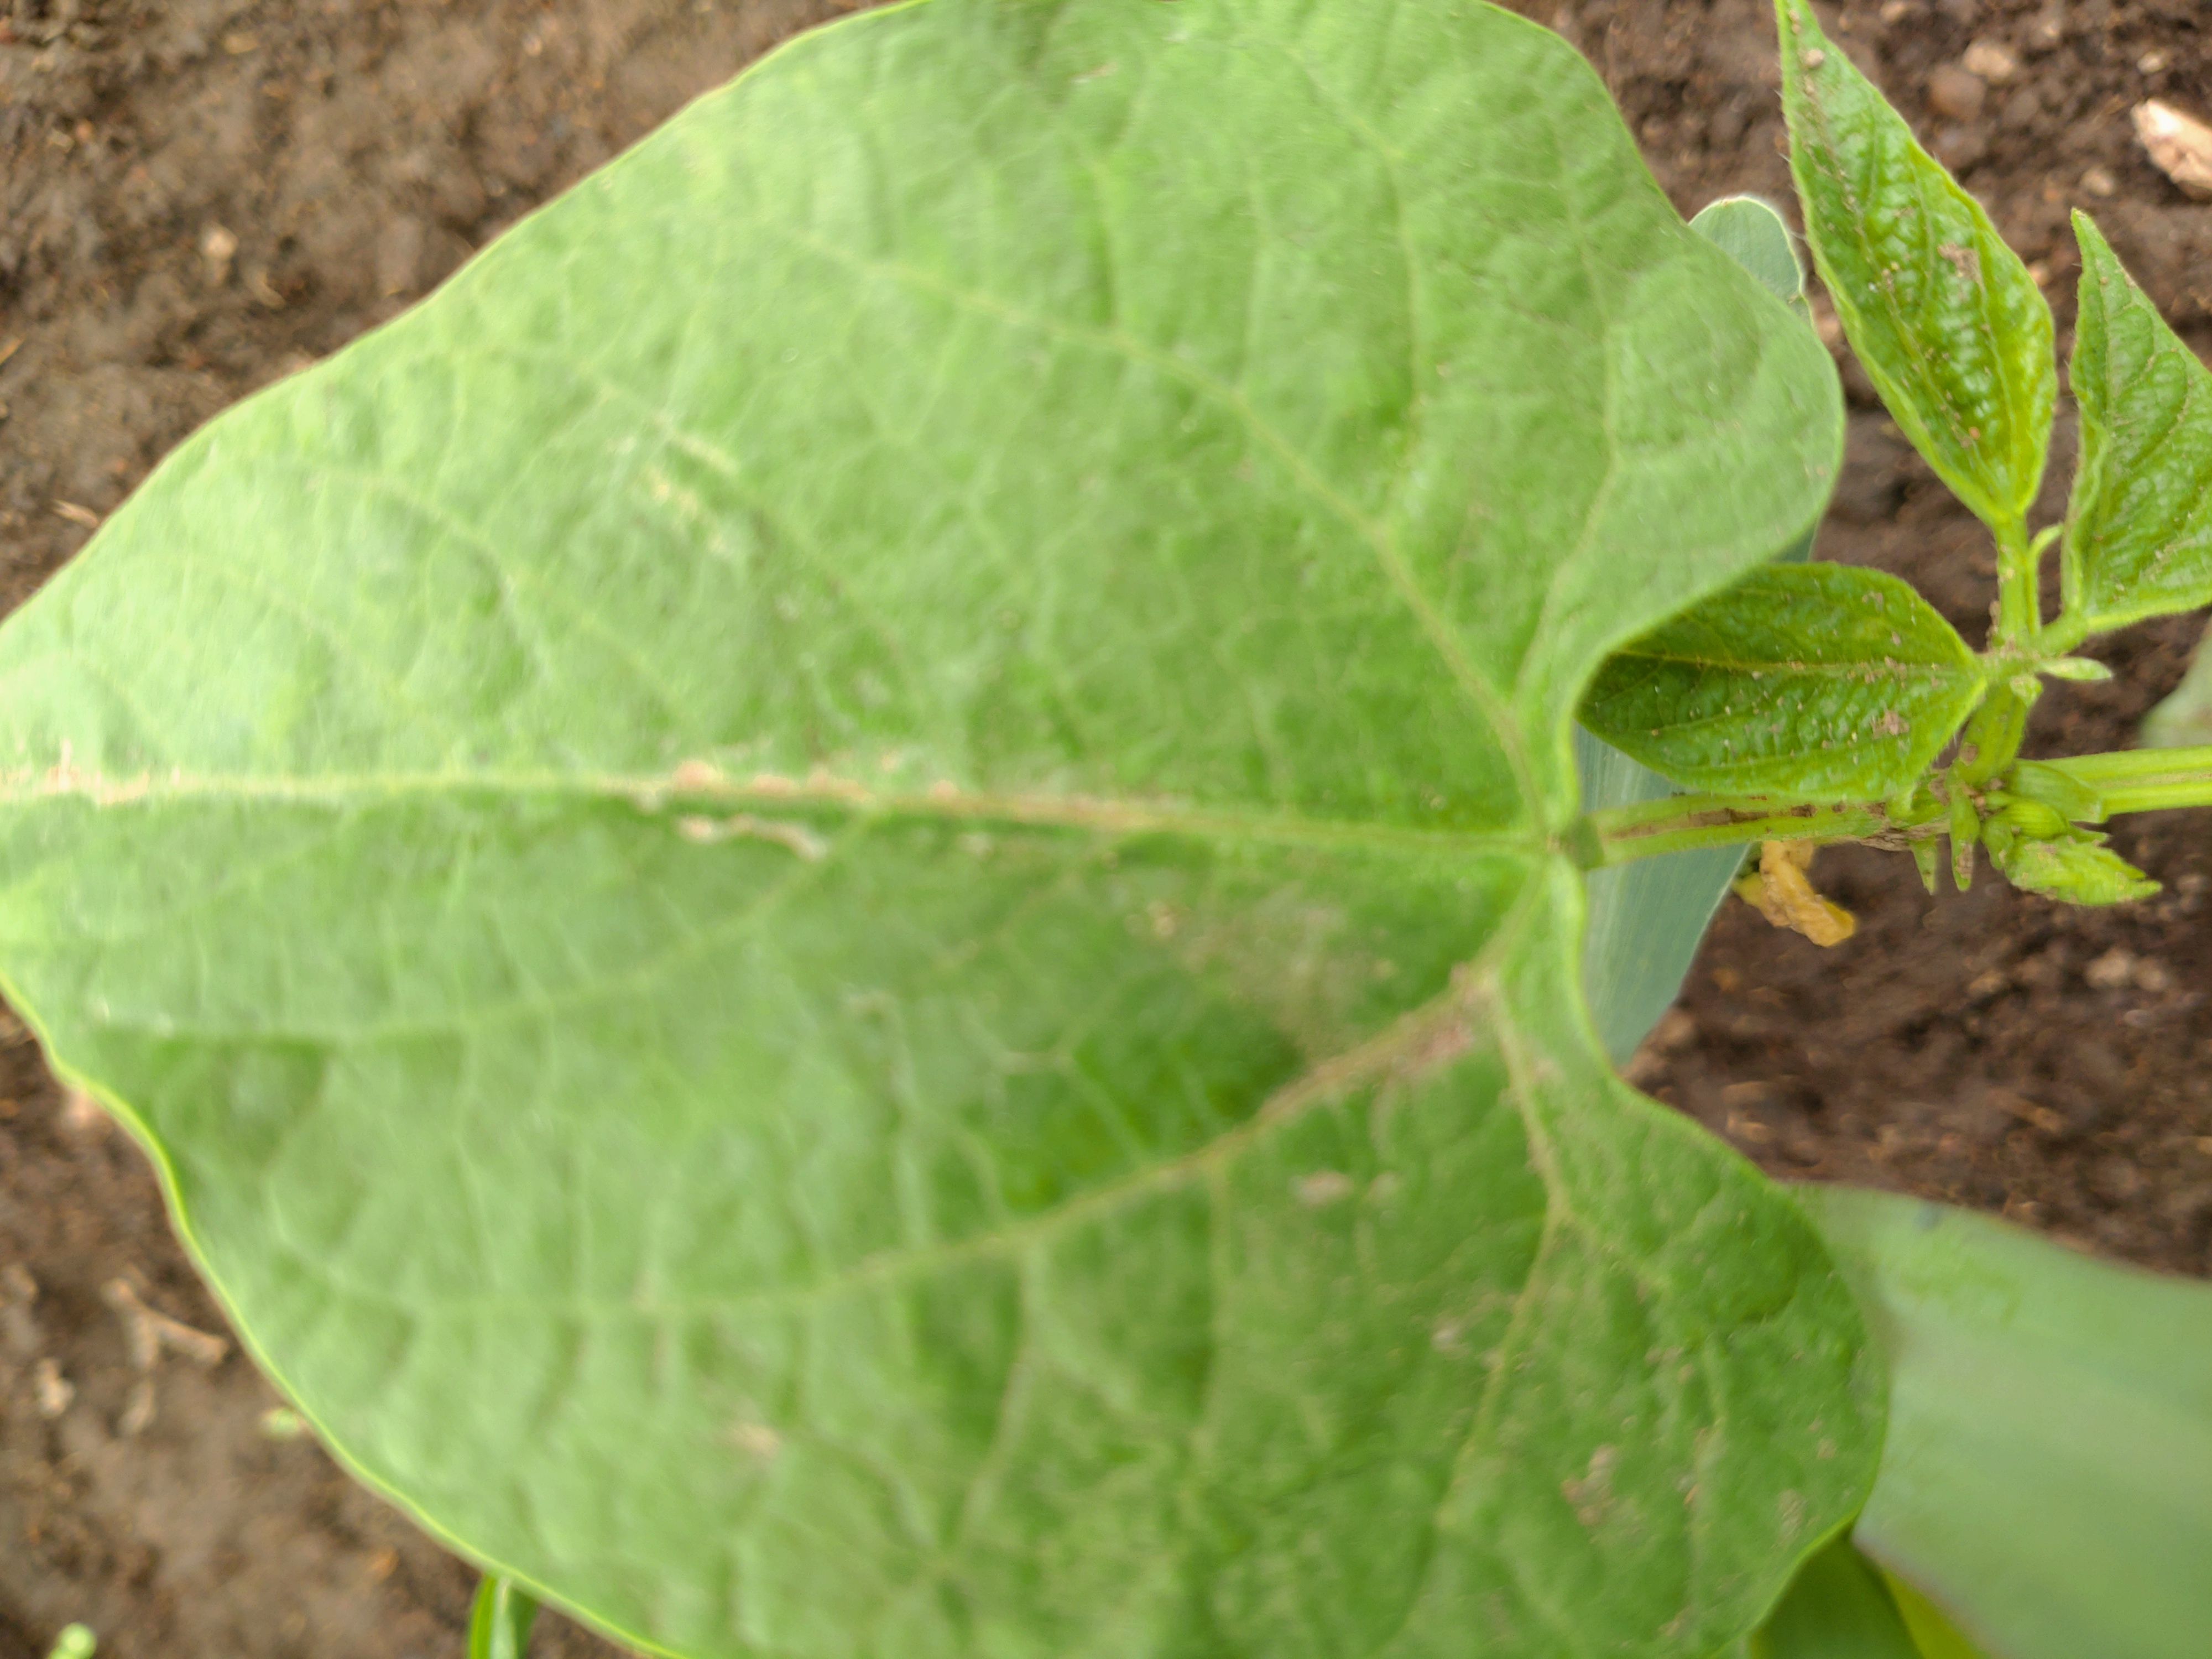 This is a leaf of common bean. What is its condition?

healthy
